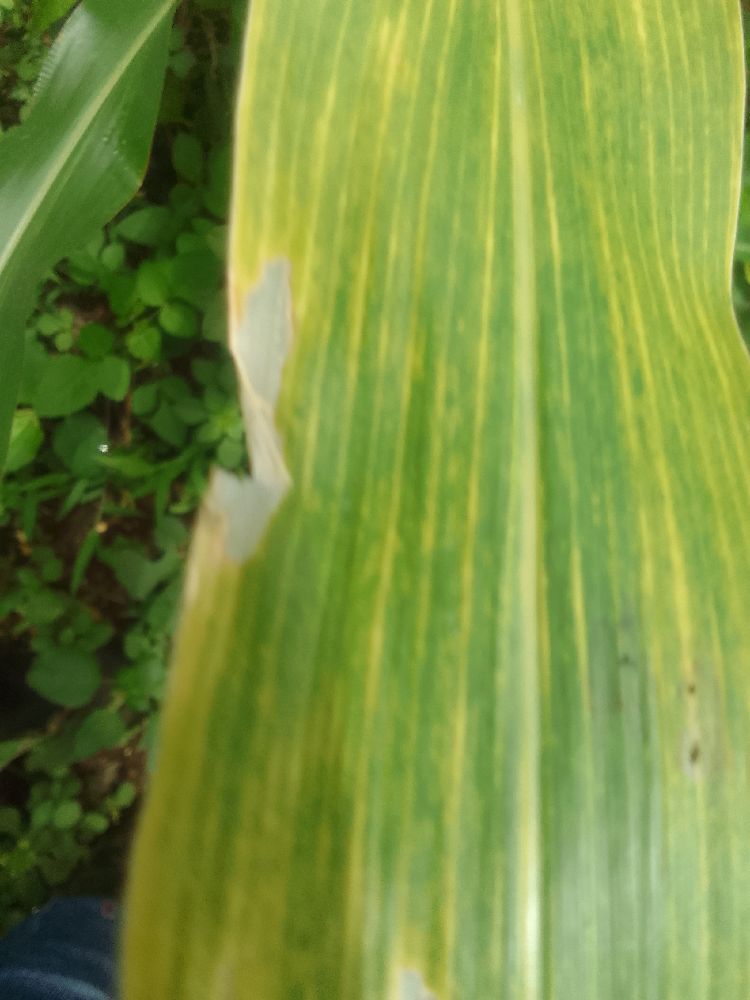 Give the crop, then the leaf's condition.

maize, maize lethal necrosis
